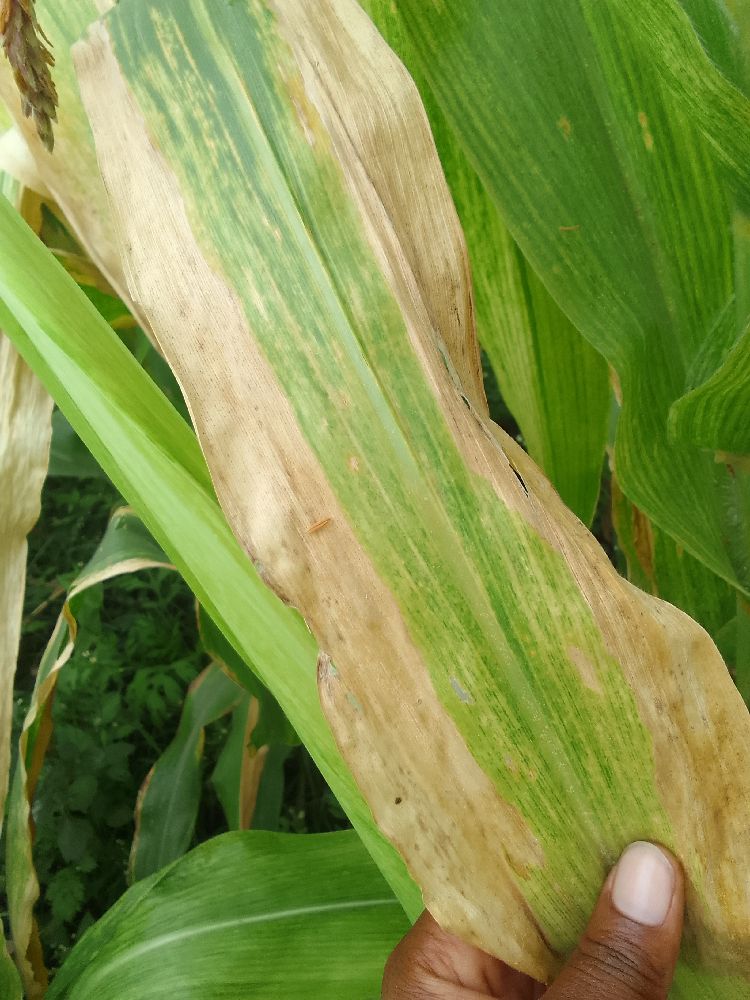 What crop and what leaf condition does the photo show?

maize, maize lethal necrosis
